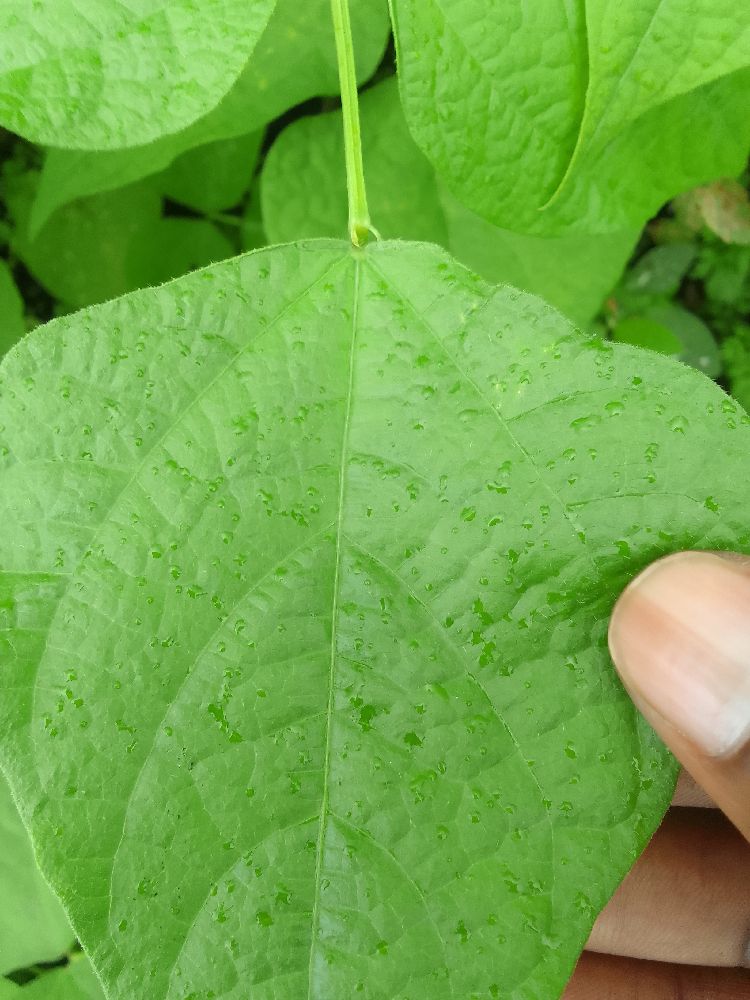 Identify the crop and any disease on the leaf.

common bean, healthy
